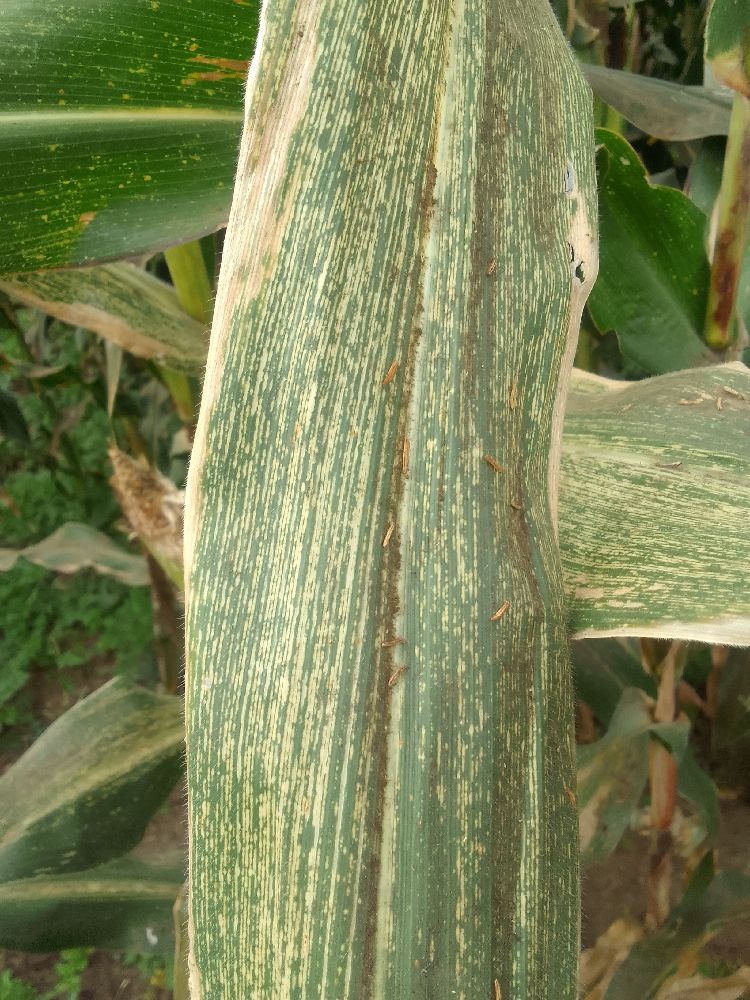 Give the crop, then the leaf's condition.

maize, maize streak virus
